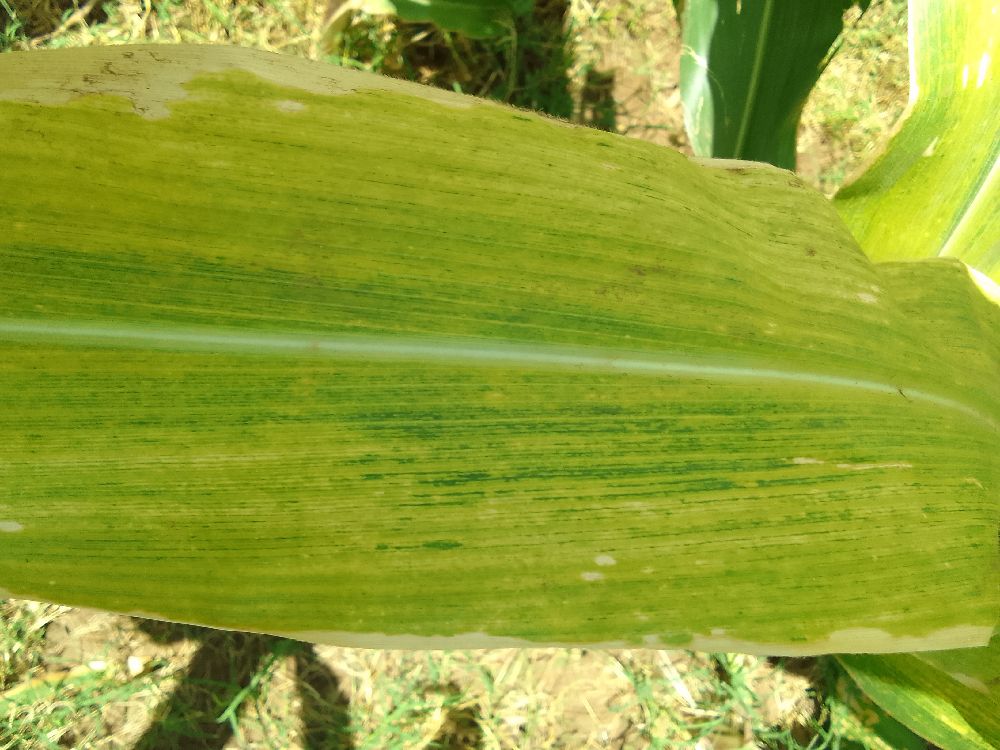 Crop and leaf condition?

maize, maize lethal necrosis
